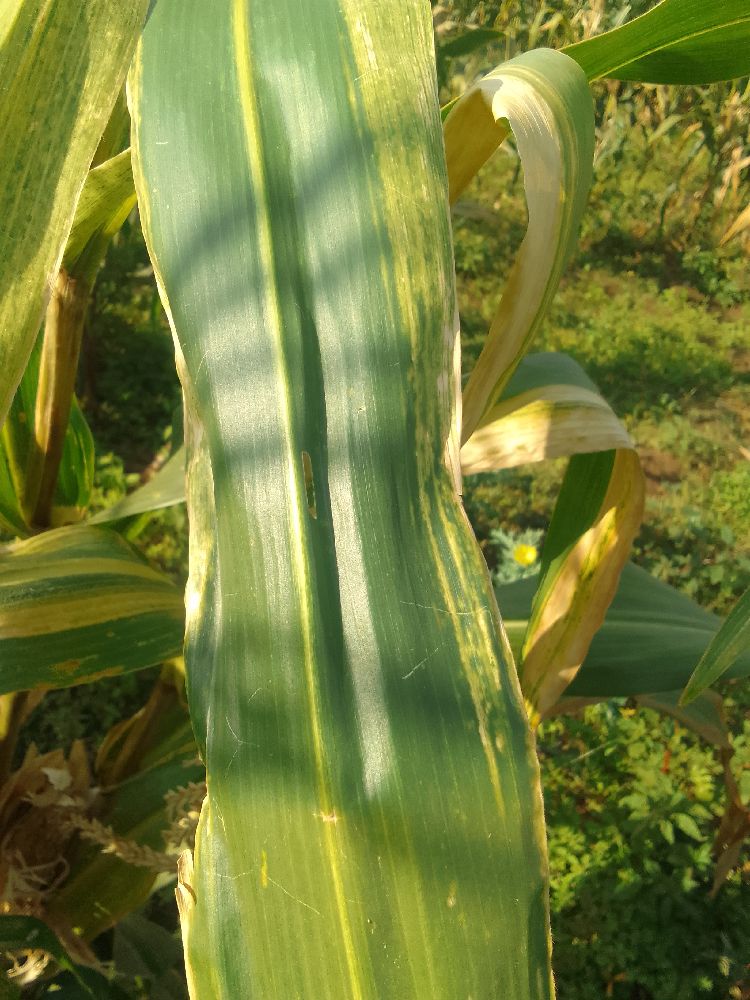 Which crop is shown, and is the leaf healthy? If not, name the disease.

maize, maize lethal necrosis
